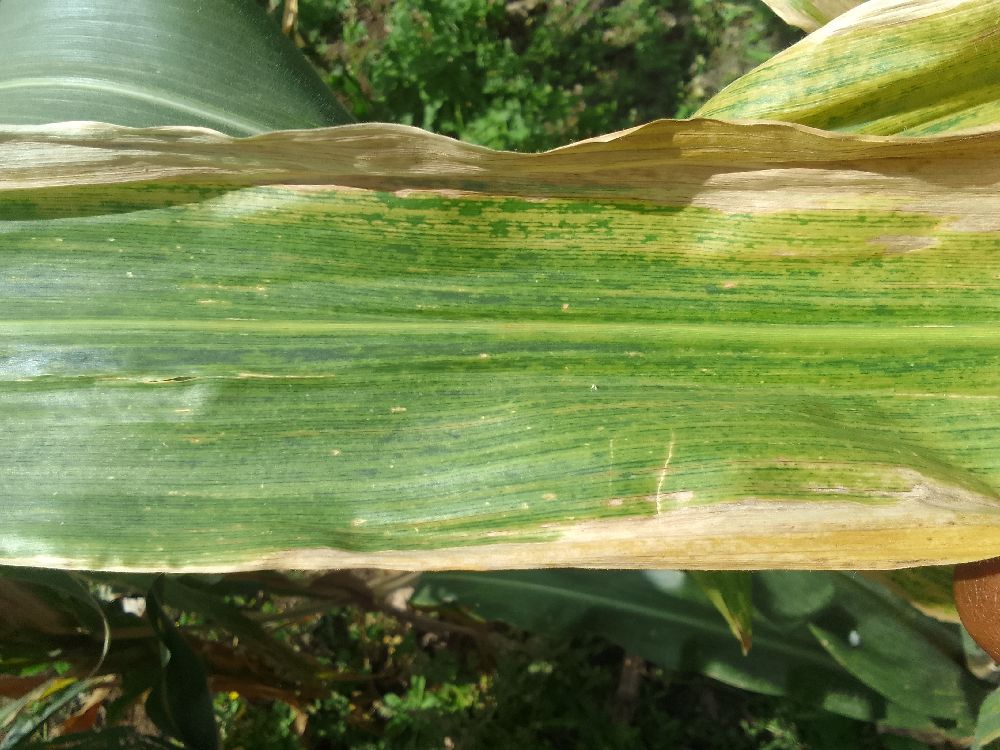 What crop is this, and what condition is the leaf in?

maize, maize lethal necrosis
